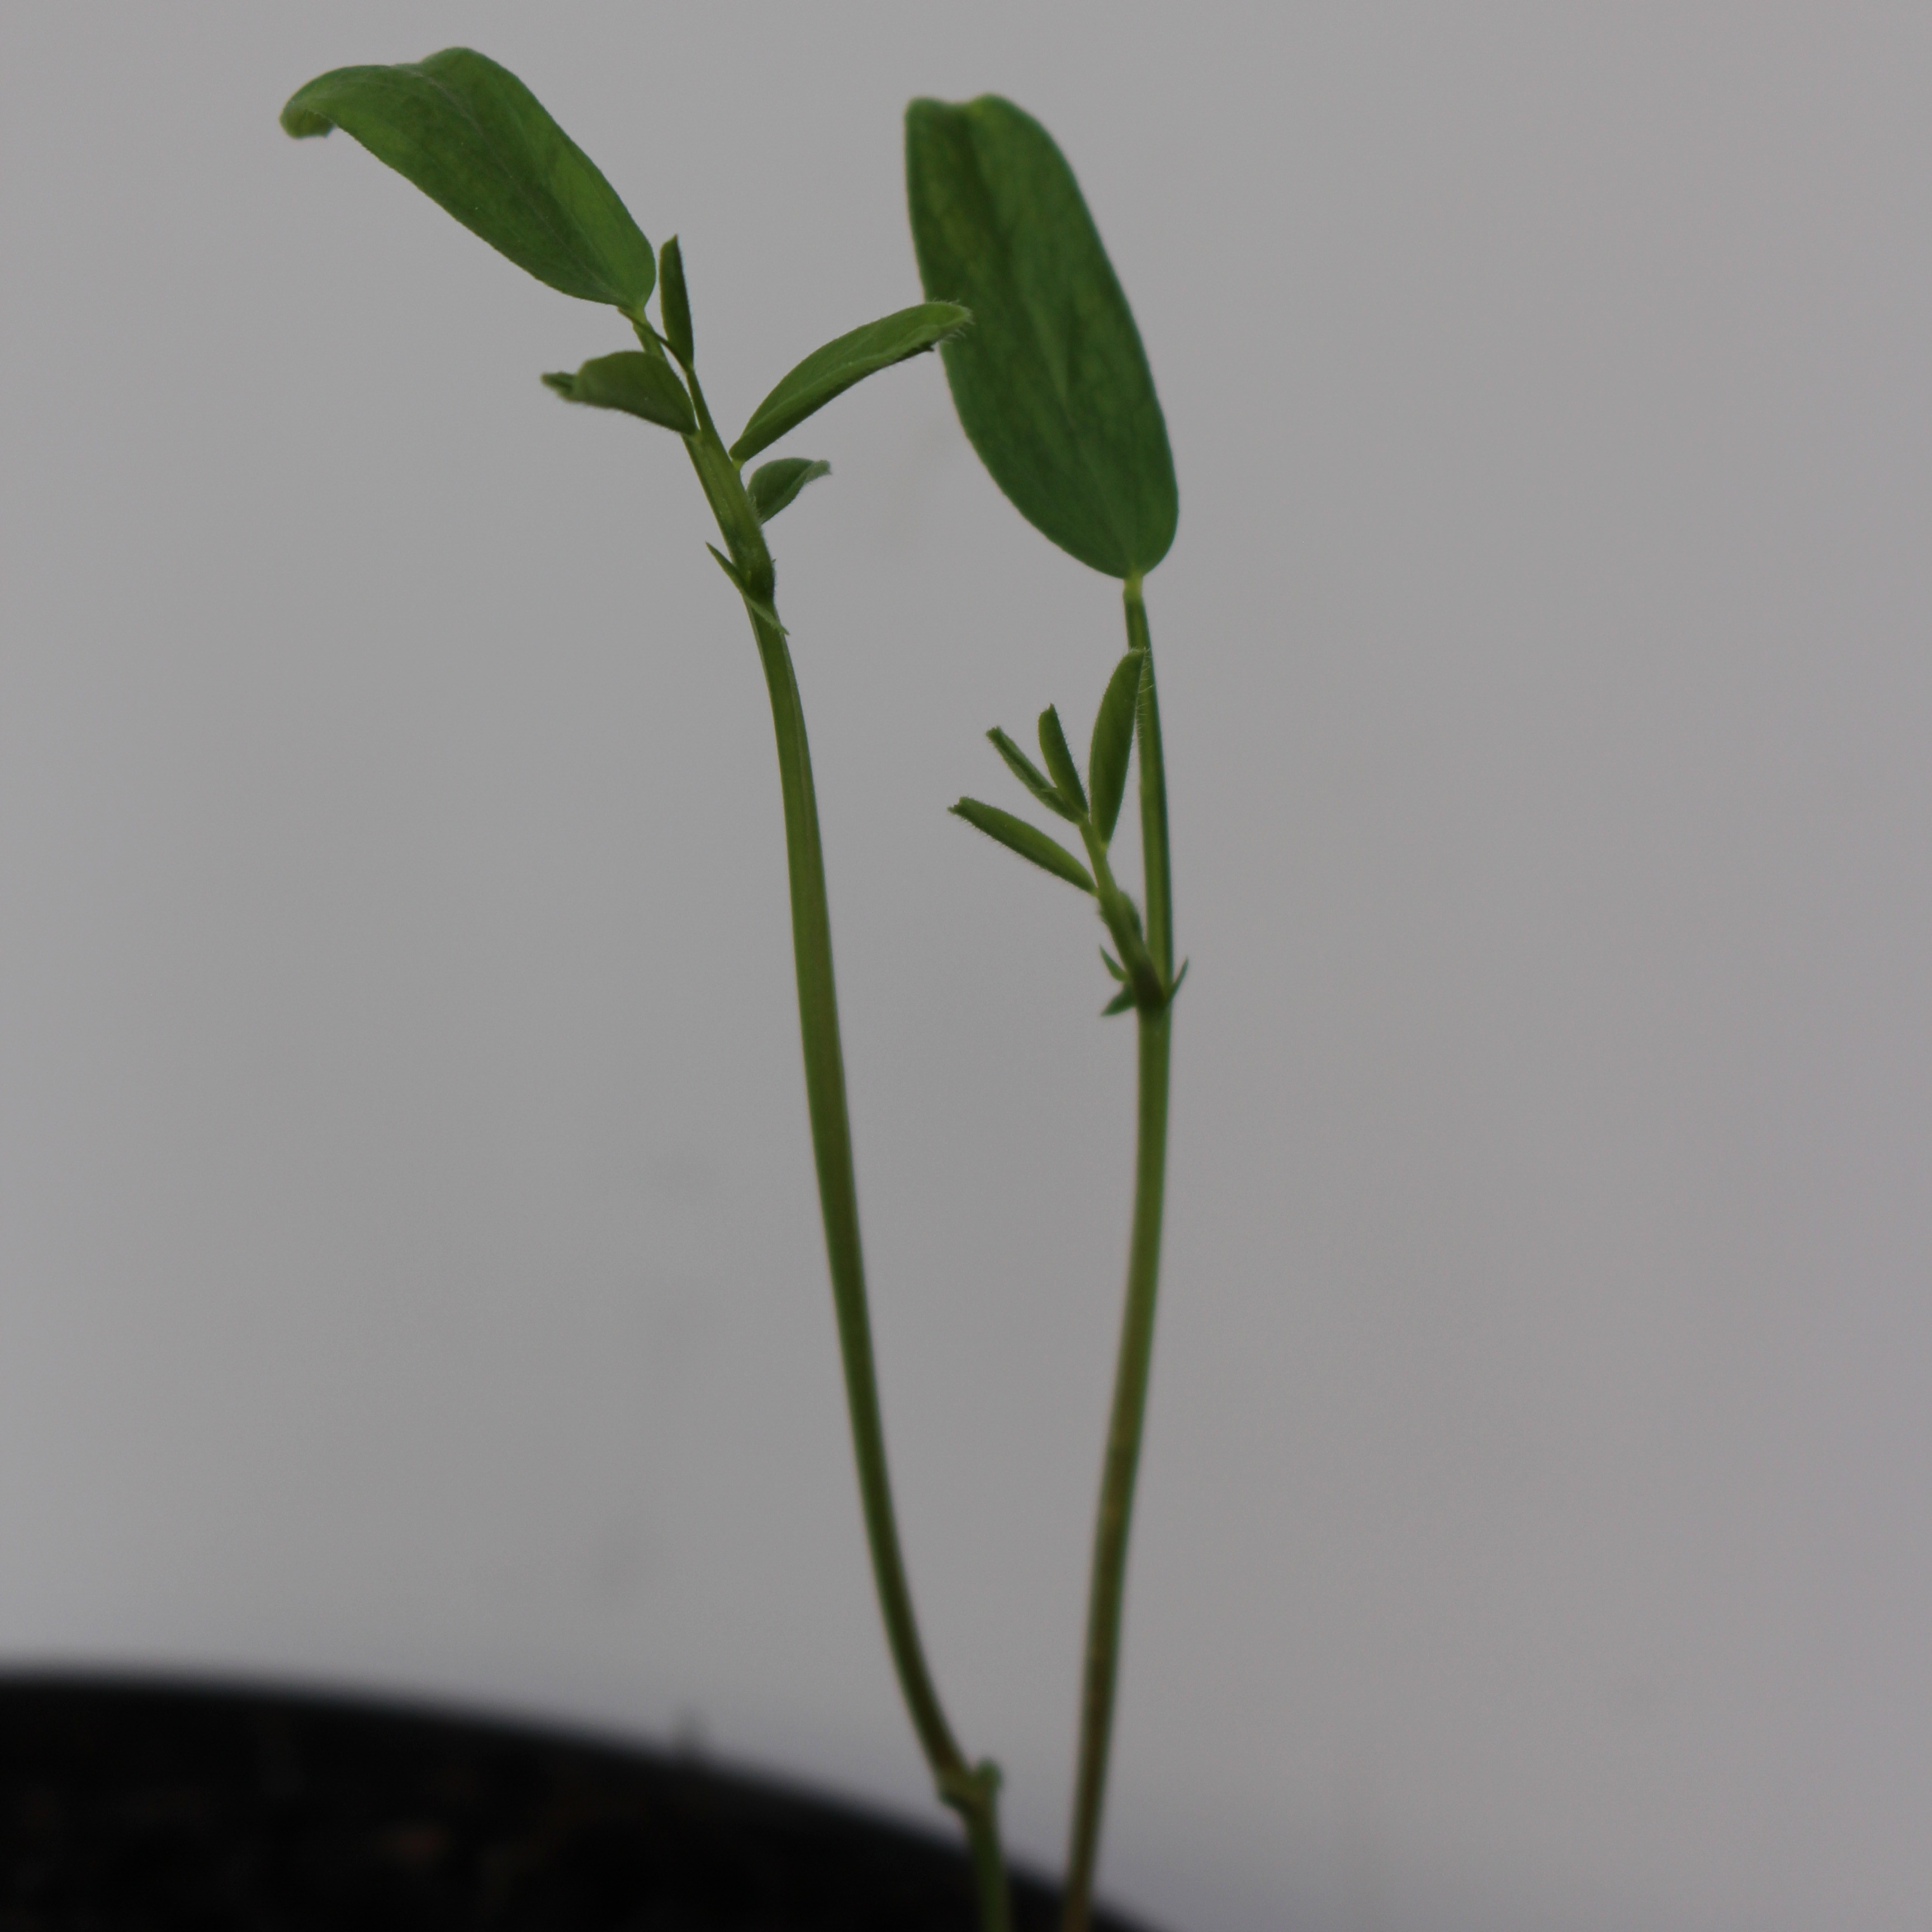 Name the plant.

Vicia sativa
